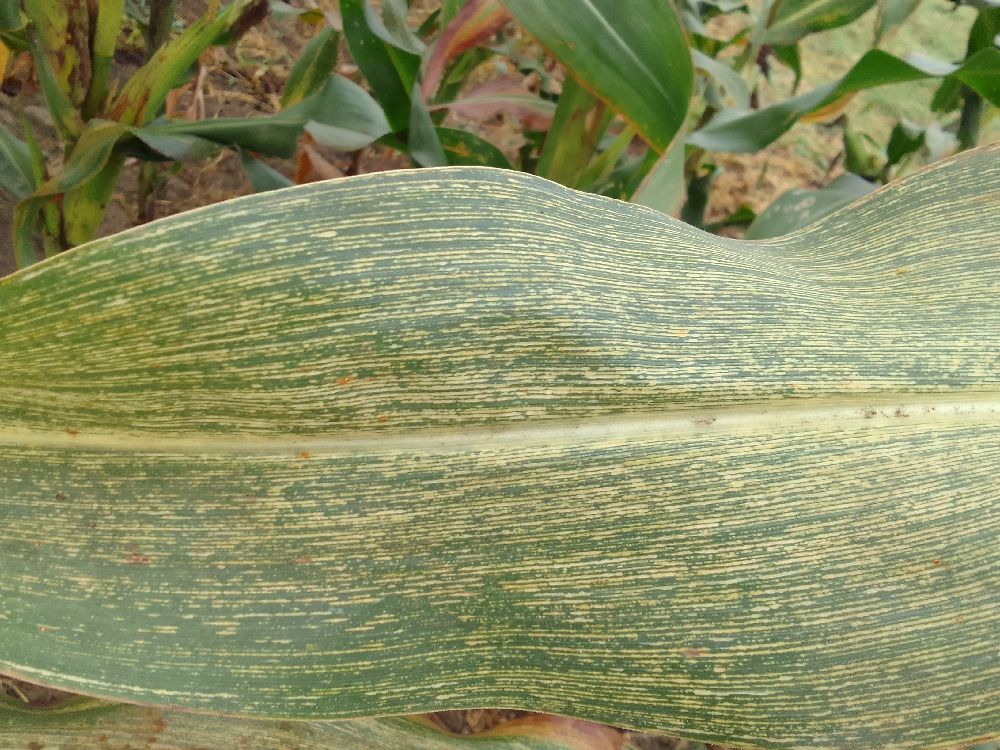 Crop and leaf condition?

maize, maize streak virus
